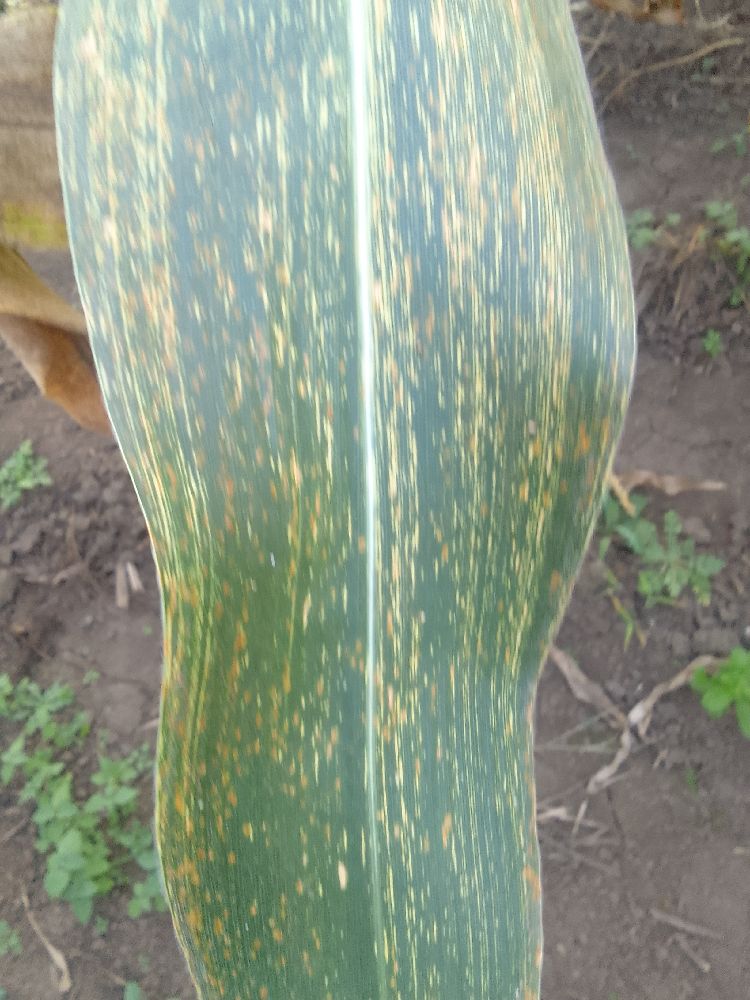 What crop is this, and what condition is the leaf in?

maize, maize streak virus
